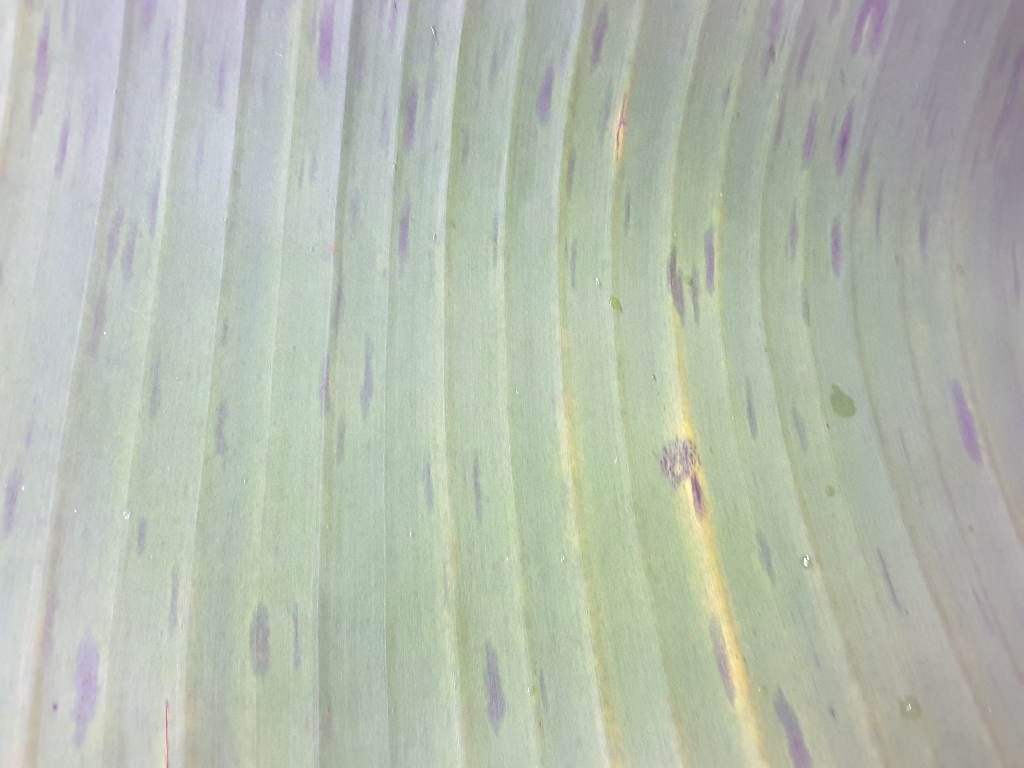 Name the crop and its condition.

banana, black sigatoka
